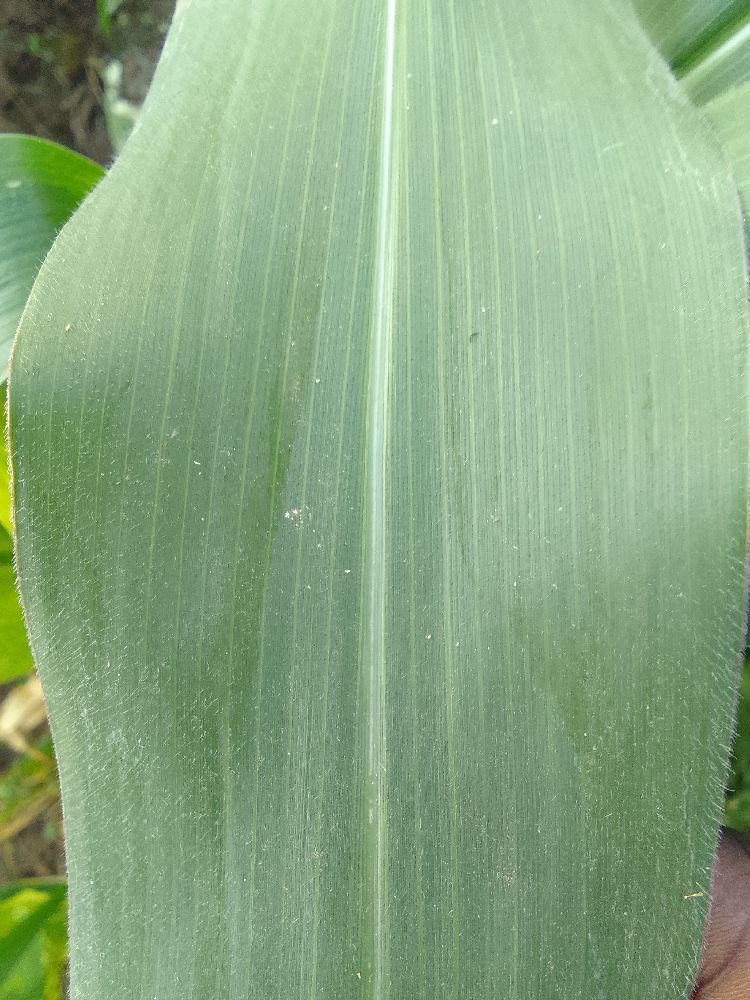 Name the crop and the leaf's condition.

maize, healthy
